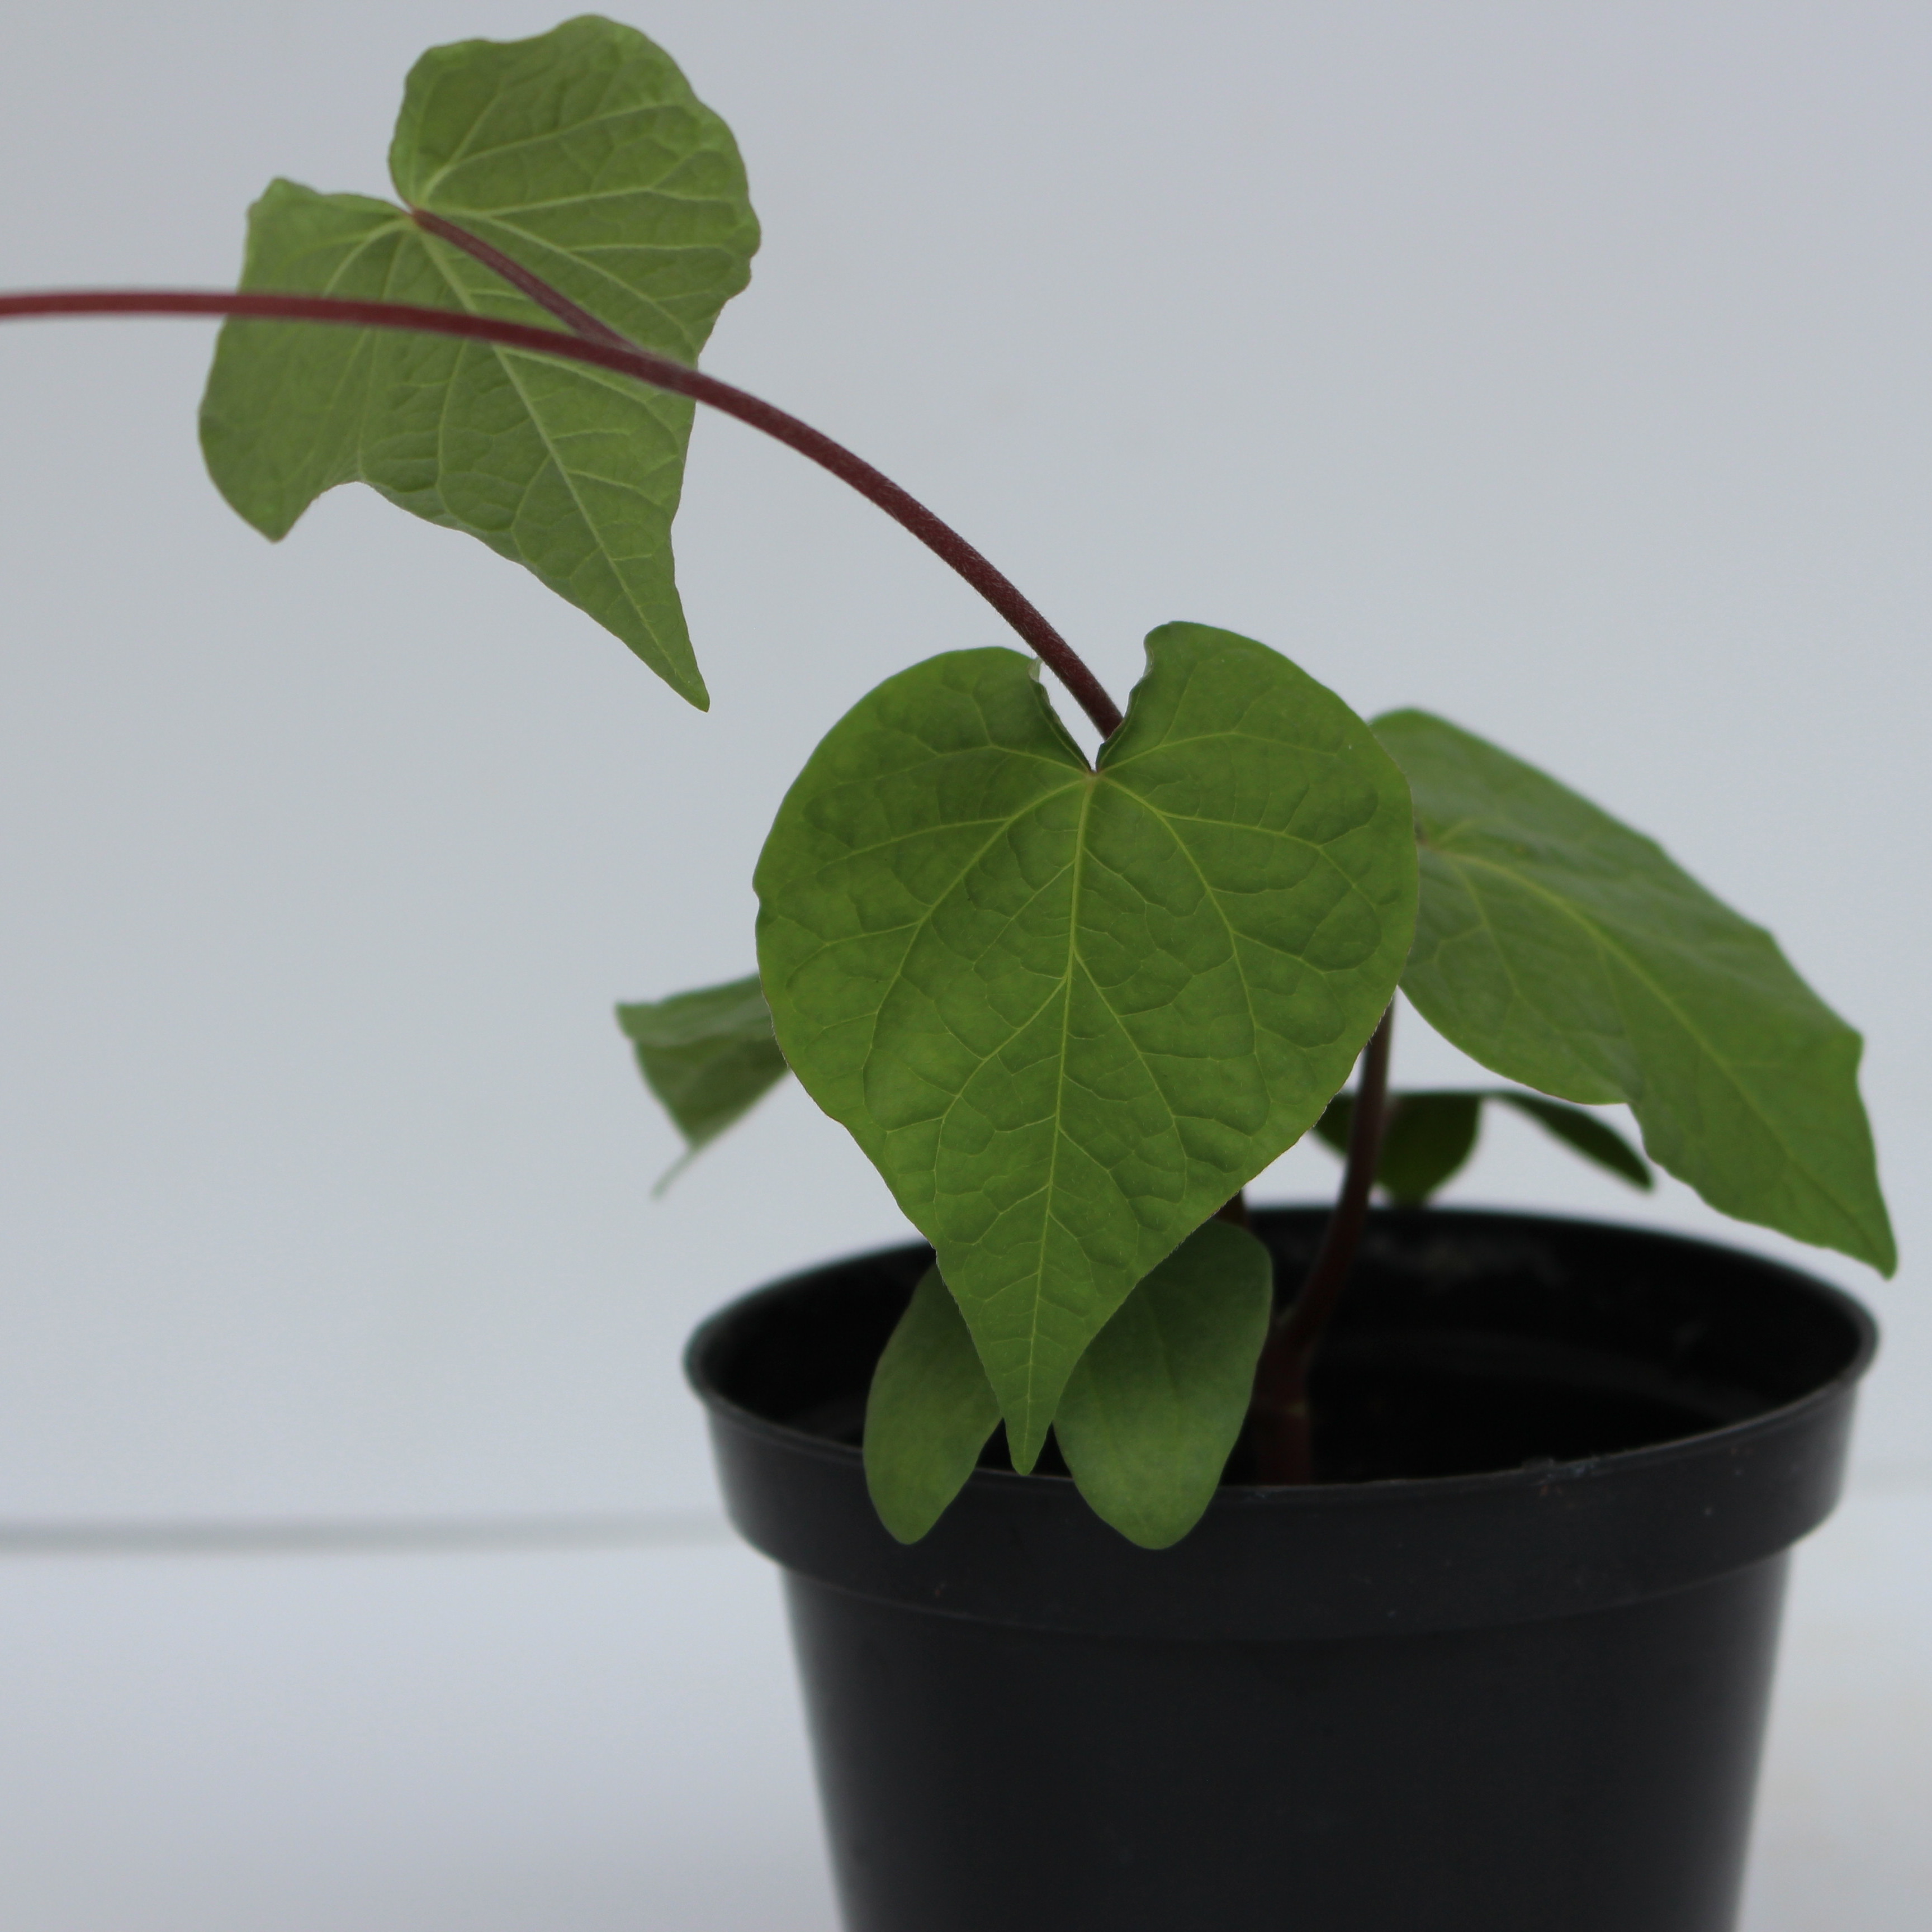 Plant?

Convolvulus arvensis
